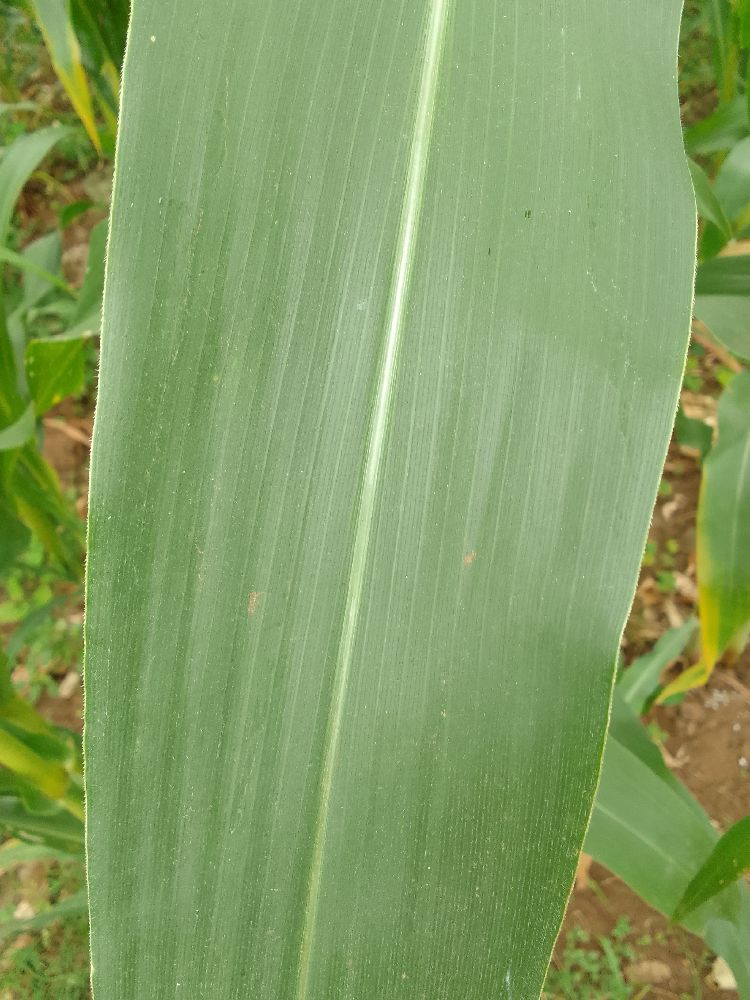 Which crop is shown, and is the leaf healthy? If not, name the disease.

maize, healthy
